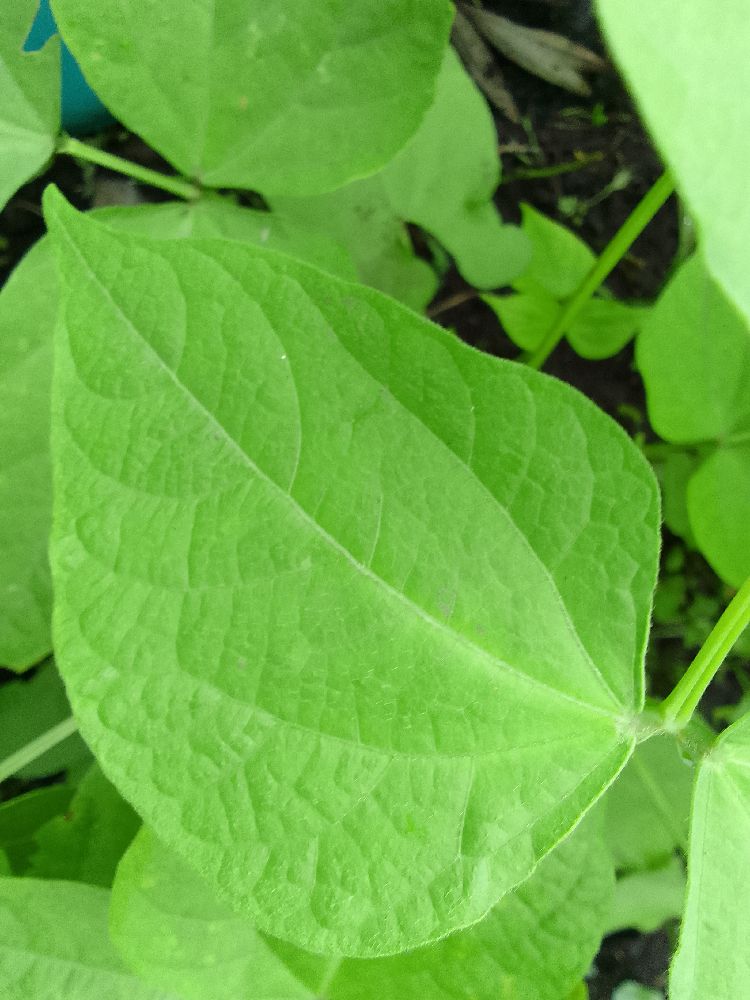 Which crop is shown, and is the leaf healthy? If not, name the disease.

common bean, healthy
